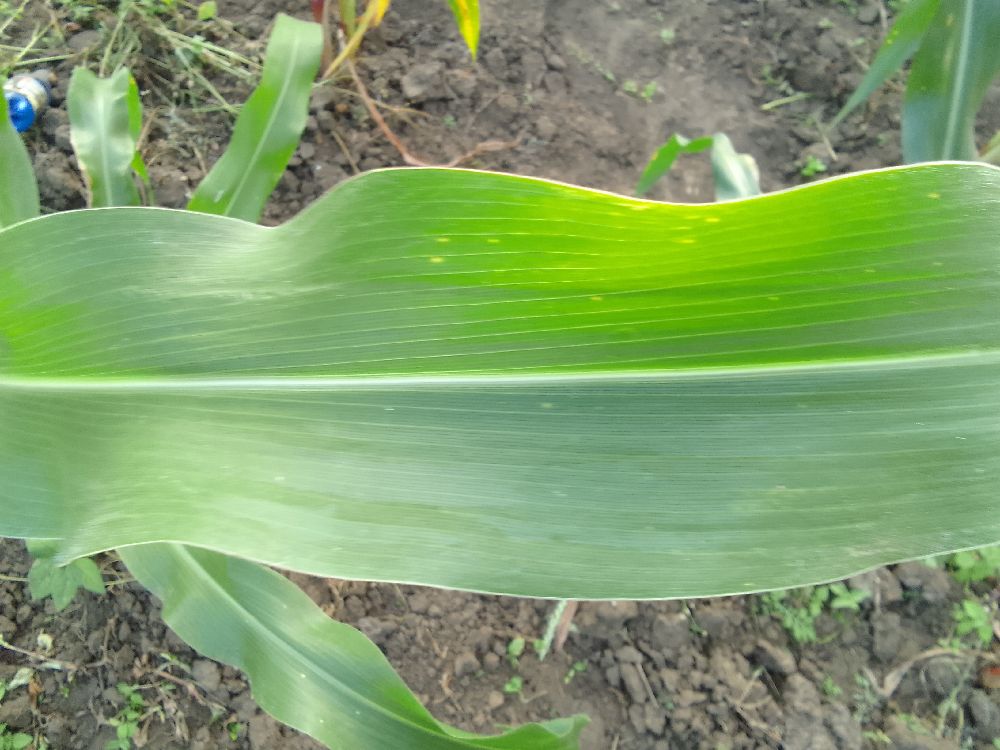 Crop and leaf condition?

maize, healthy
